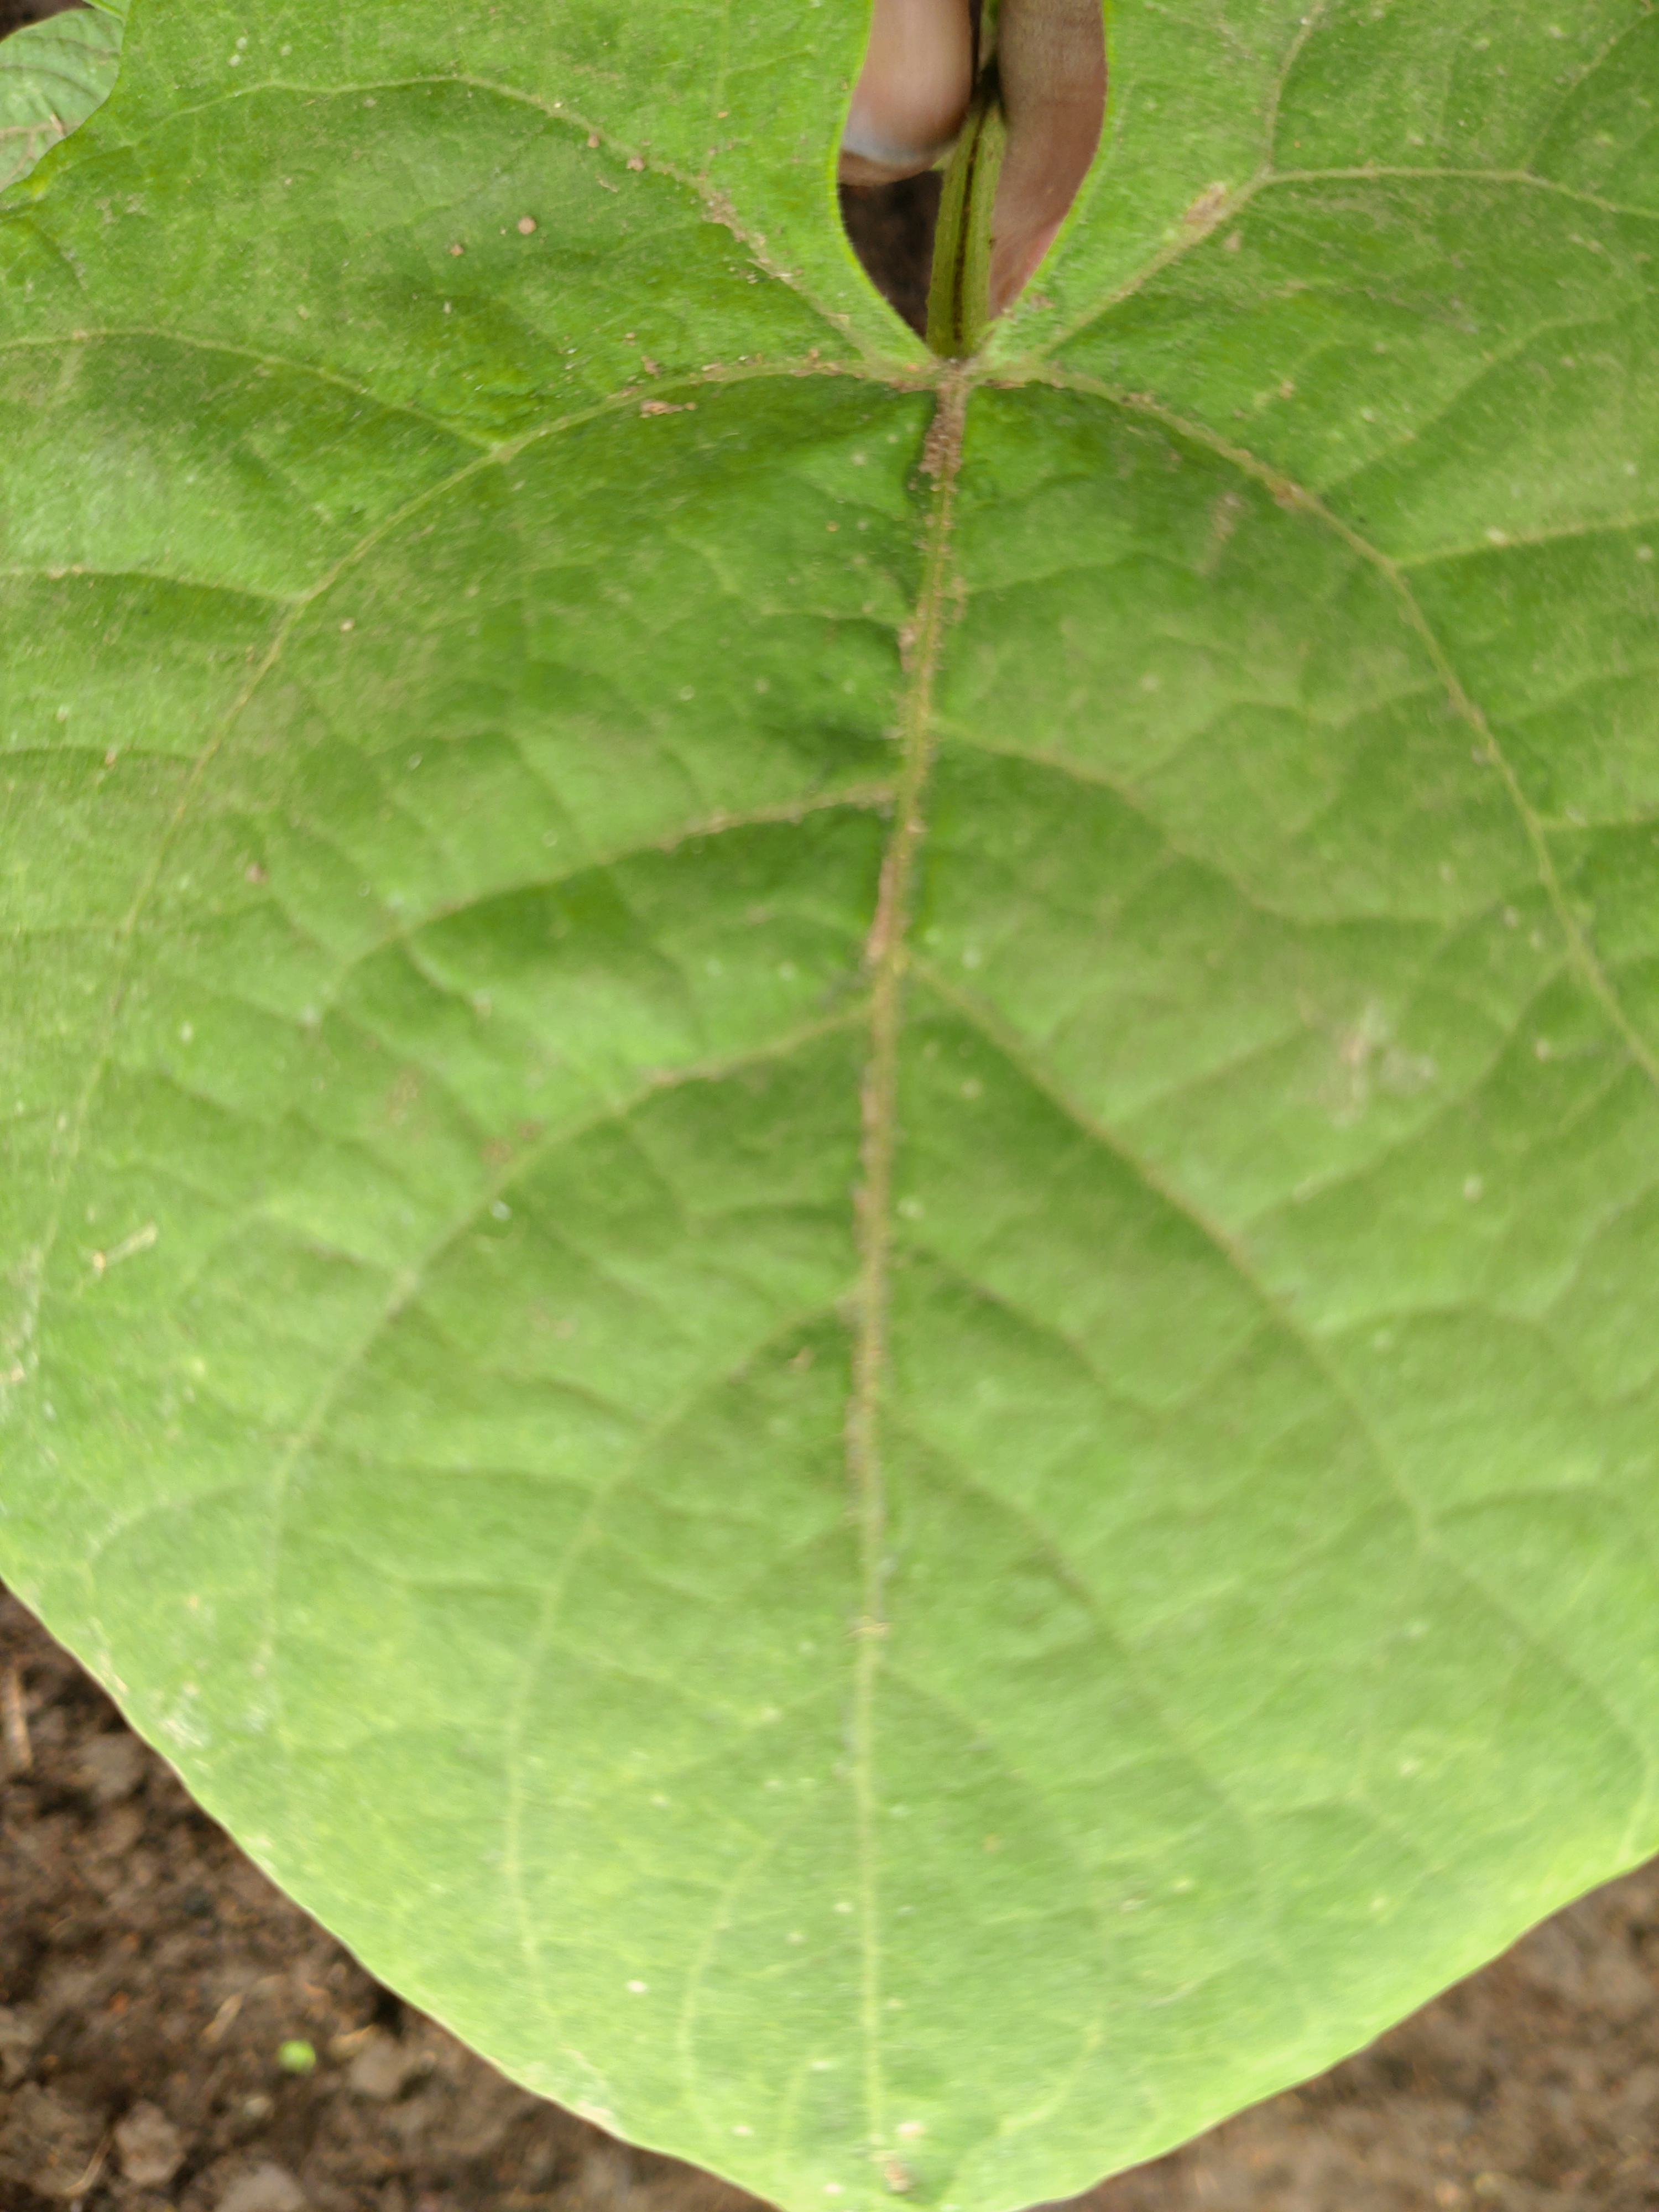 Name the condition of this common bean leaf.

healthy
